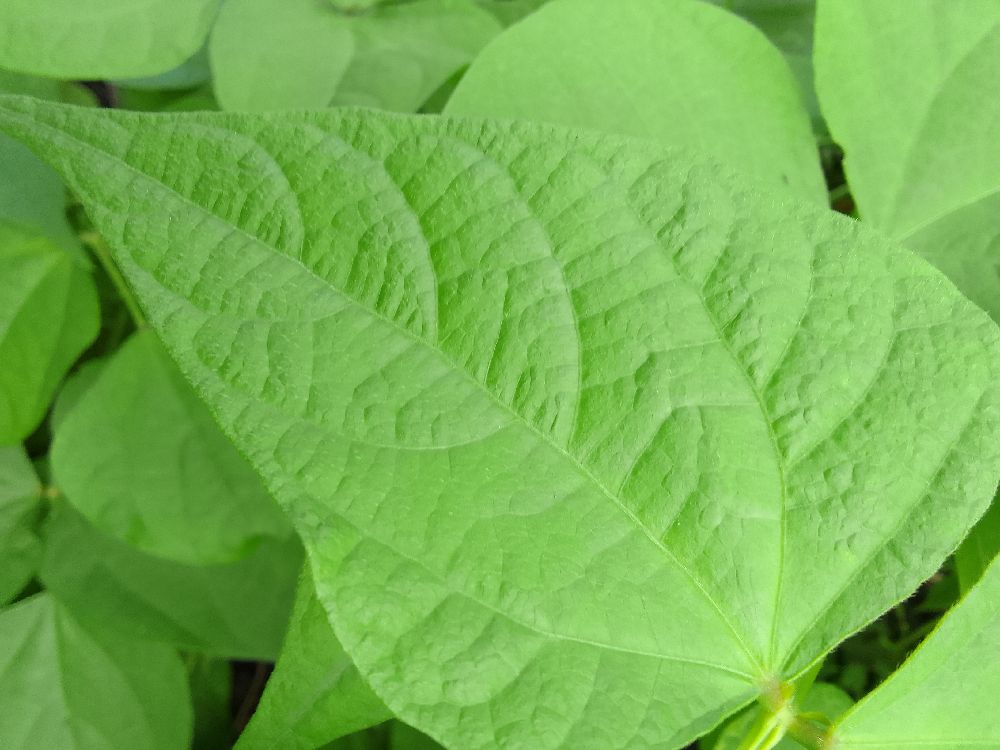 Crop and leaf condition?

common bean, healthy
